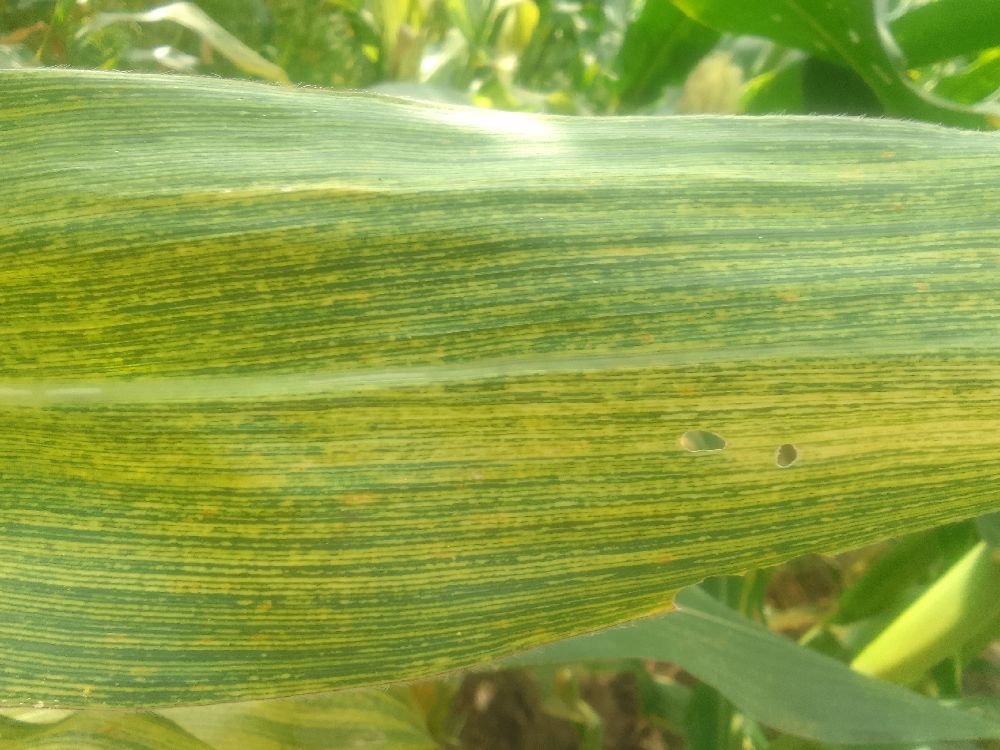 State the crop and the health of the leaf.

maize, maize streak virus
